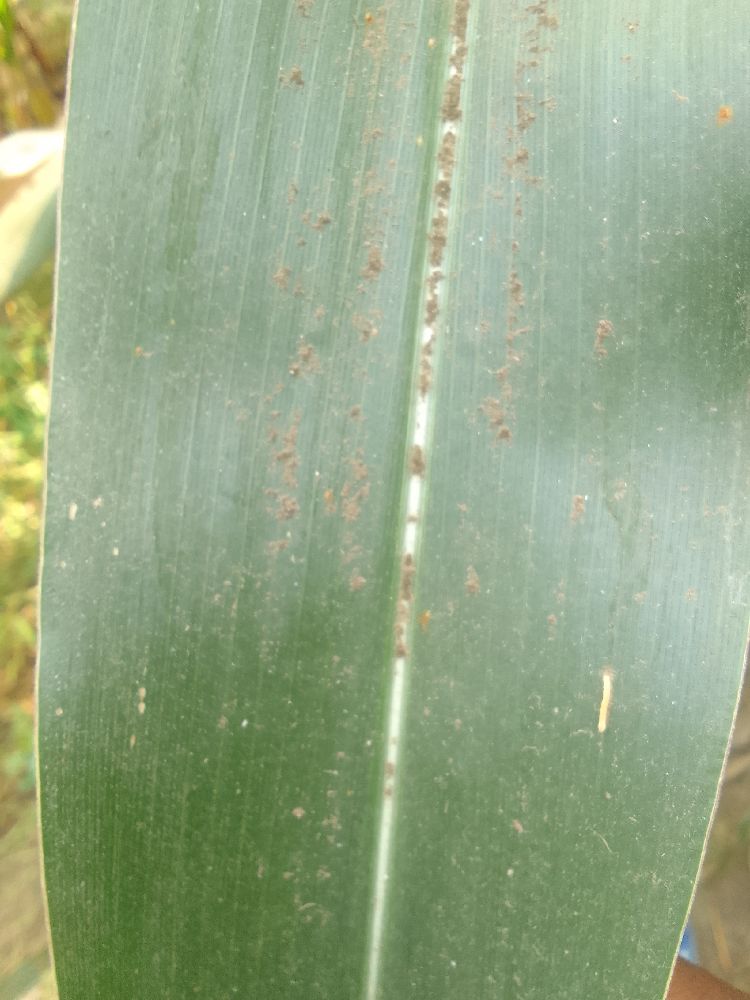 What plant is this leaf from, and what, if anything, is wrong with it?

maize, healthy
